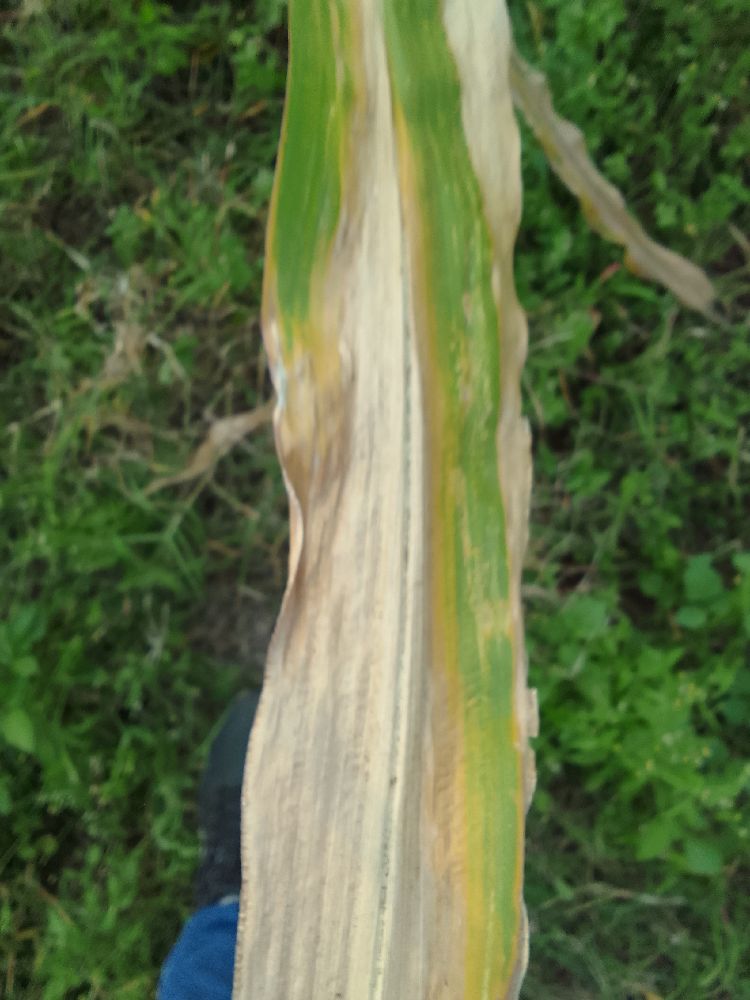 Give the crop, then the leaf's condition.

maize, maize lethal necrosis
